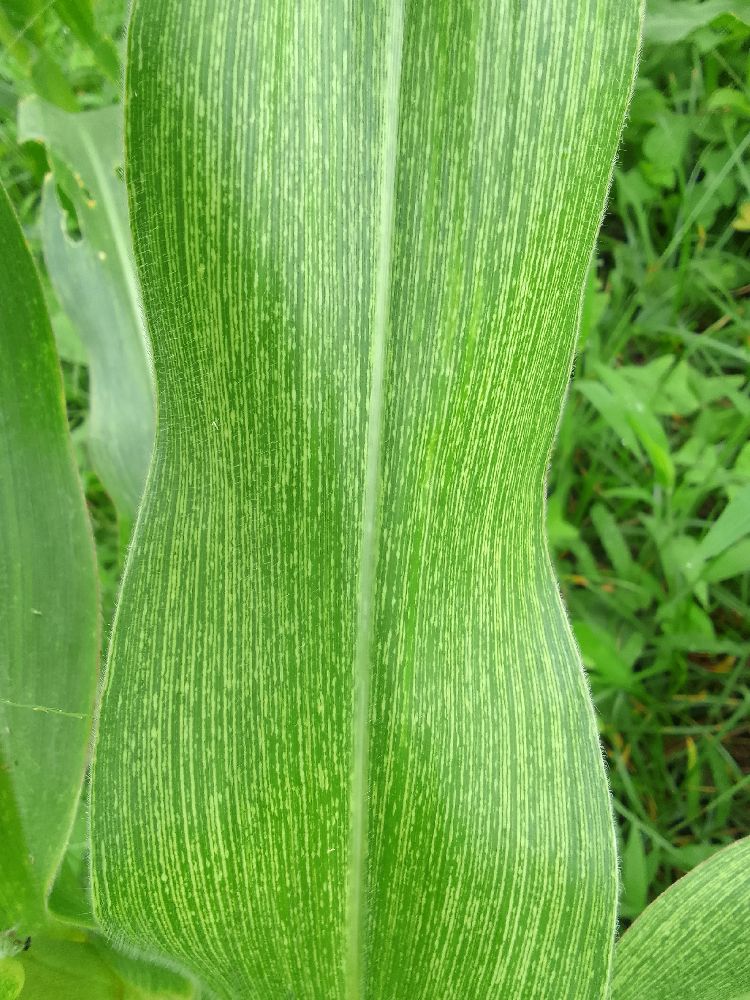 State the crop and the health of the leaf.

maize, maize streak virus
